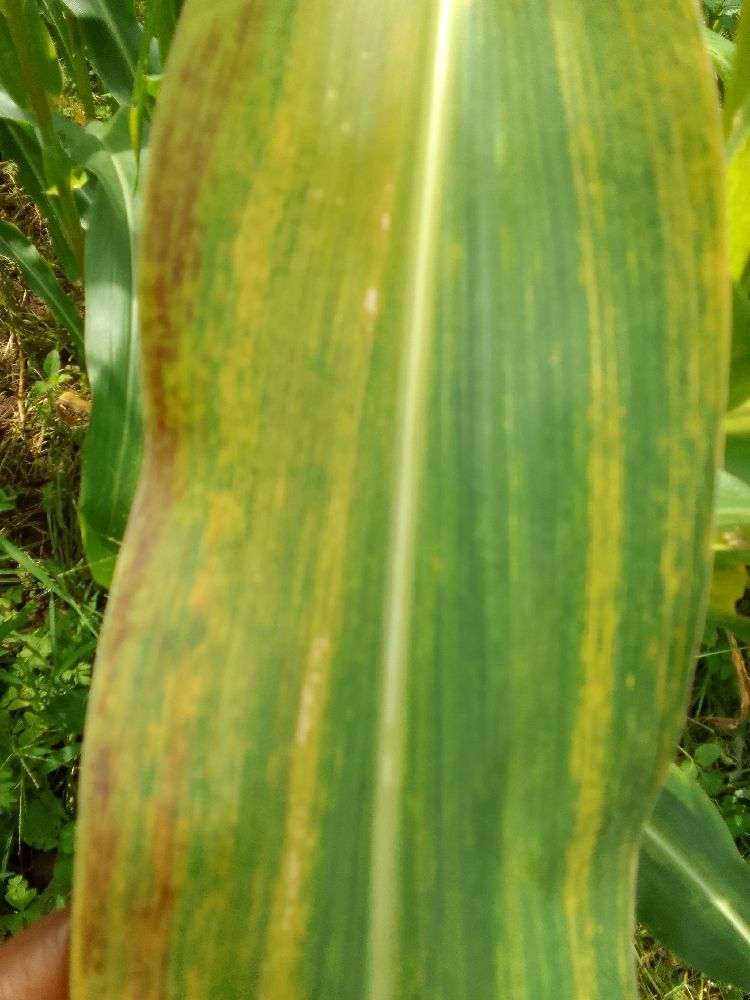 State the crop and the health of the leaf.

maize, maize lethal necrosis
